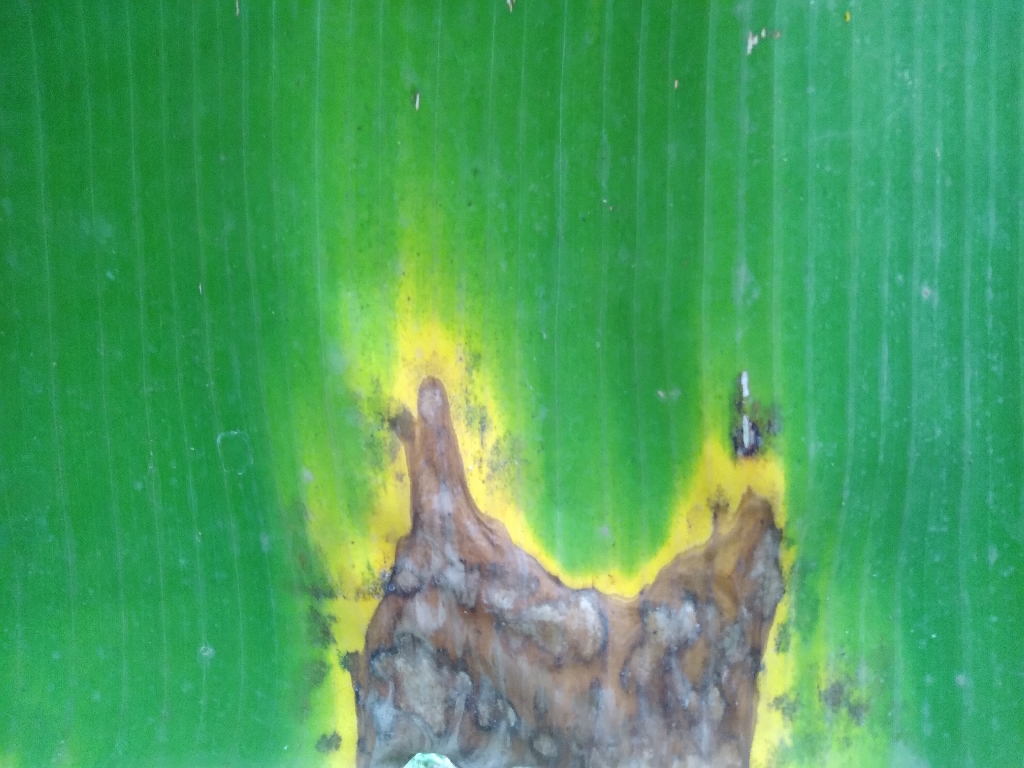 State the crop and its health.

banana, black sigatoka
